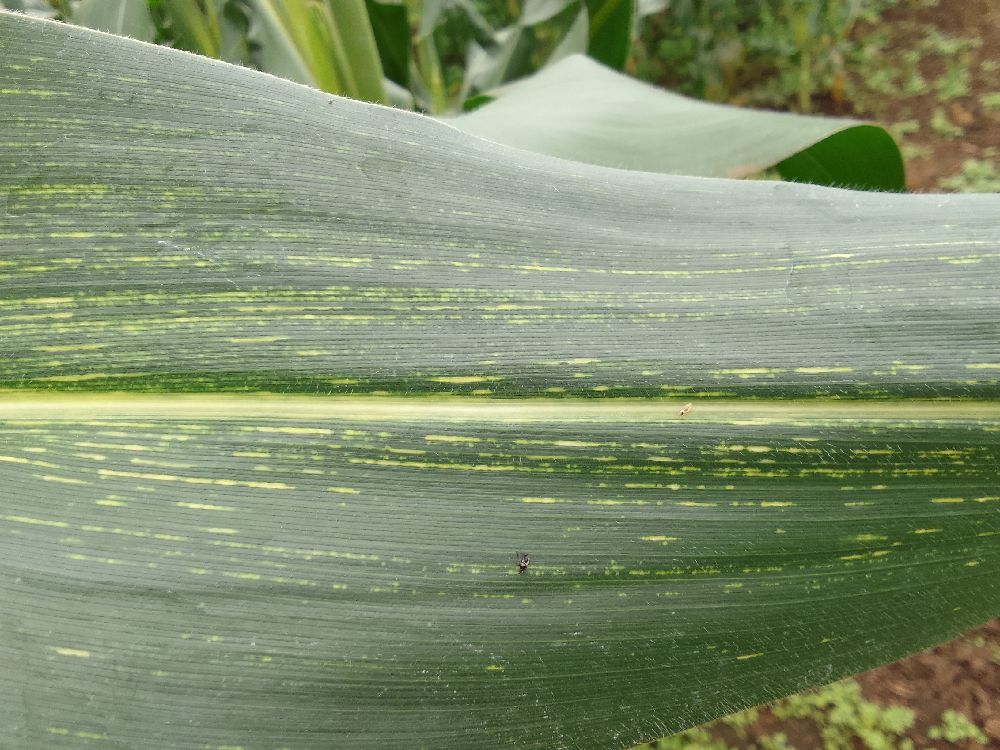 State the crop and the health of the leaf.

maize, maize streak virus
